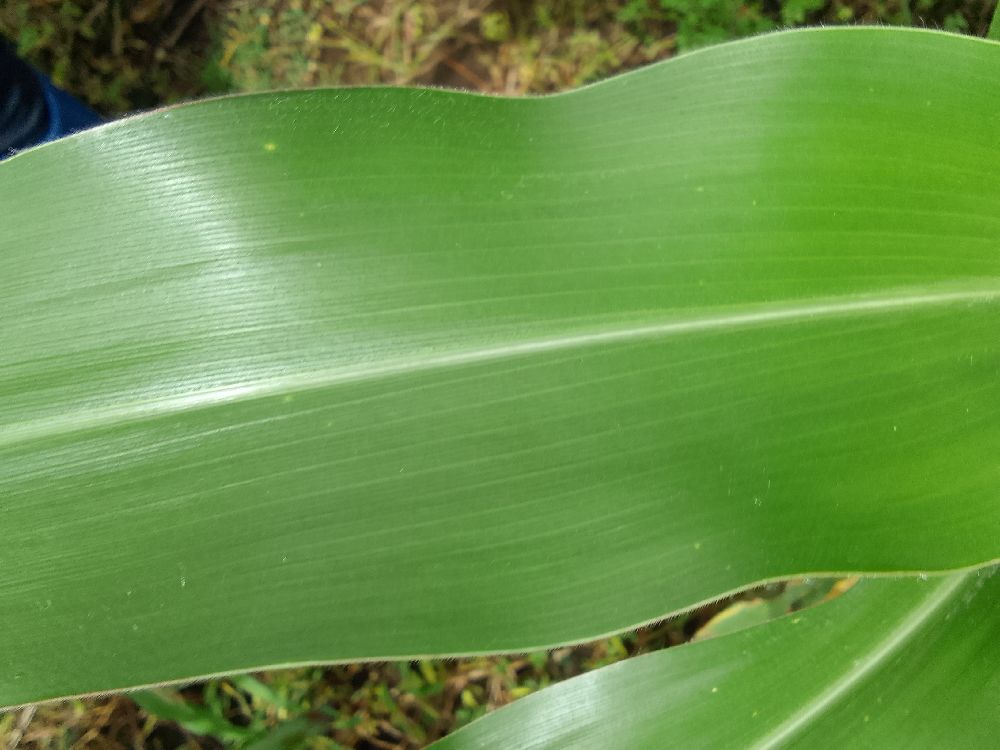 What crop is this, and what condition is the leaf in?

maize, healthy
